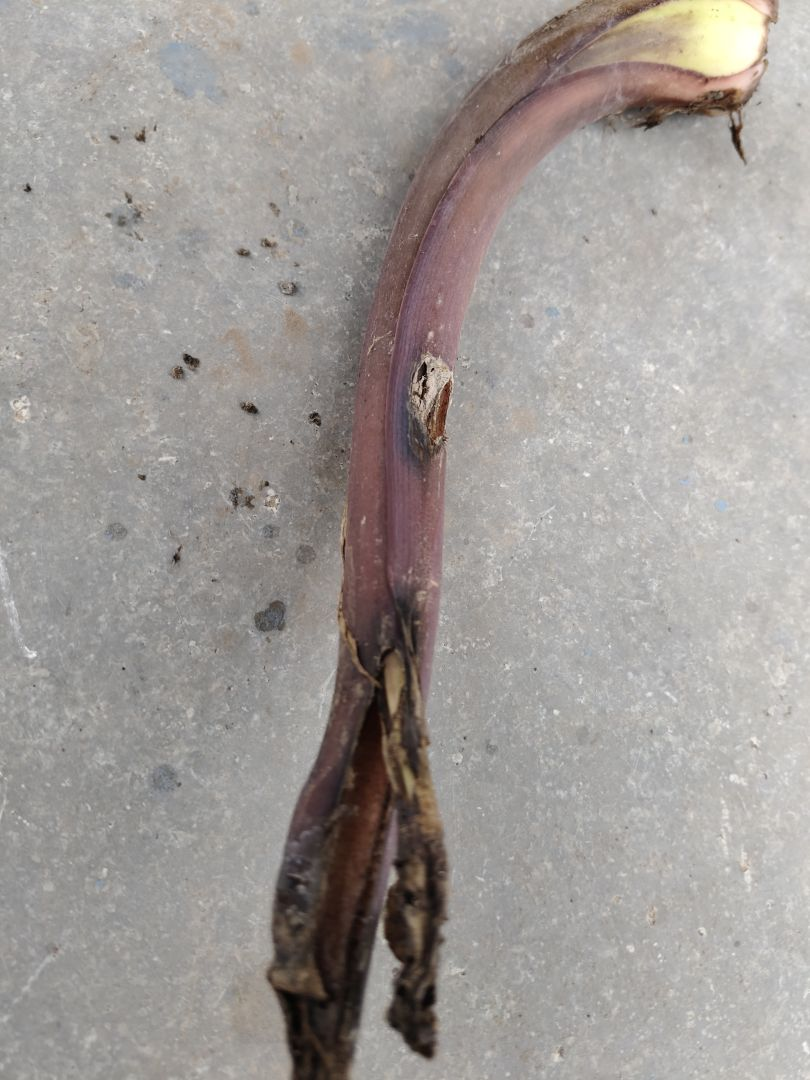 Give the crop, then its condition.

taro, root rot
